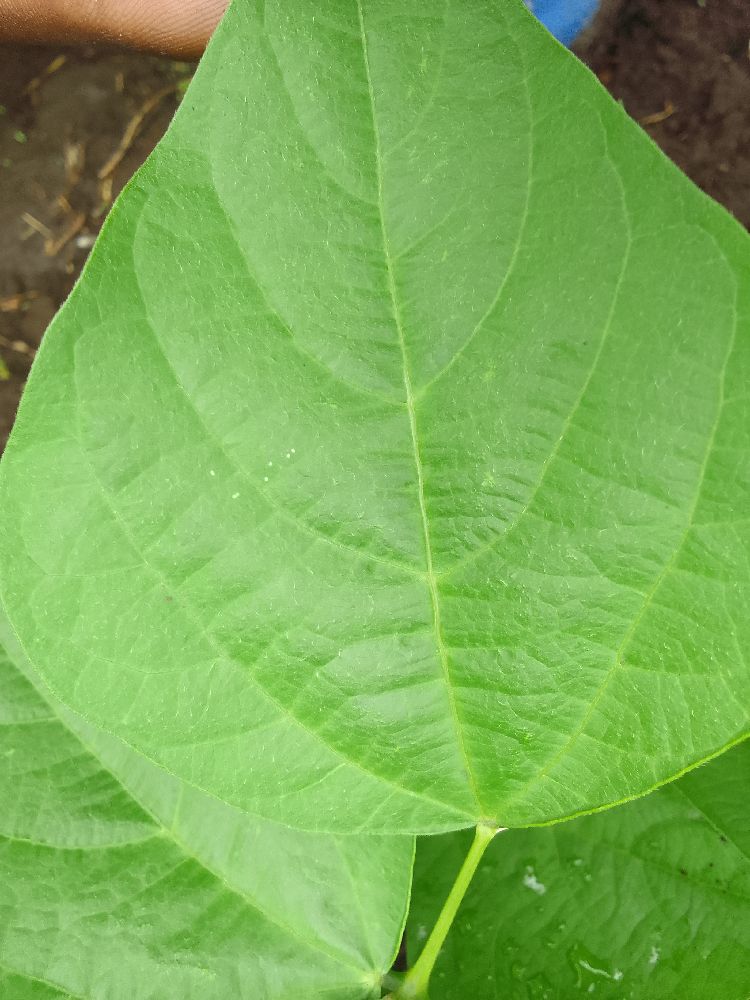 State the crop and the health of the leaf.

common bean, healthy
